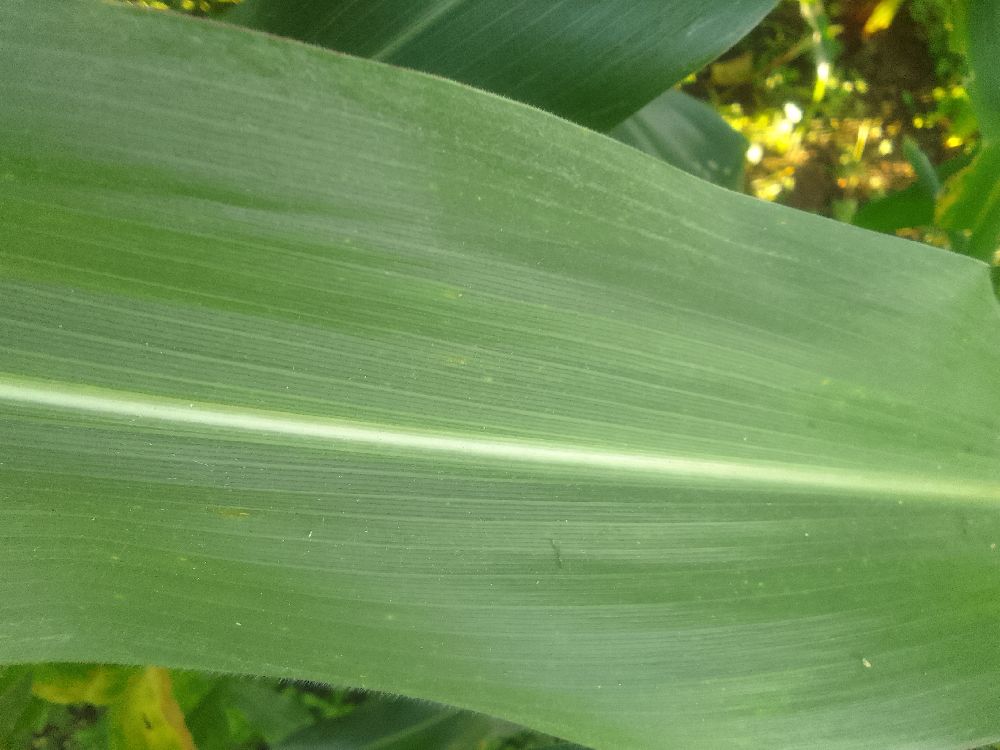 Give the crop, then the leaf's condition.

maize, healthy
